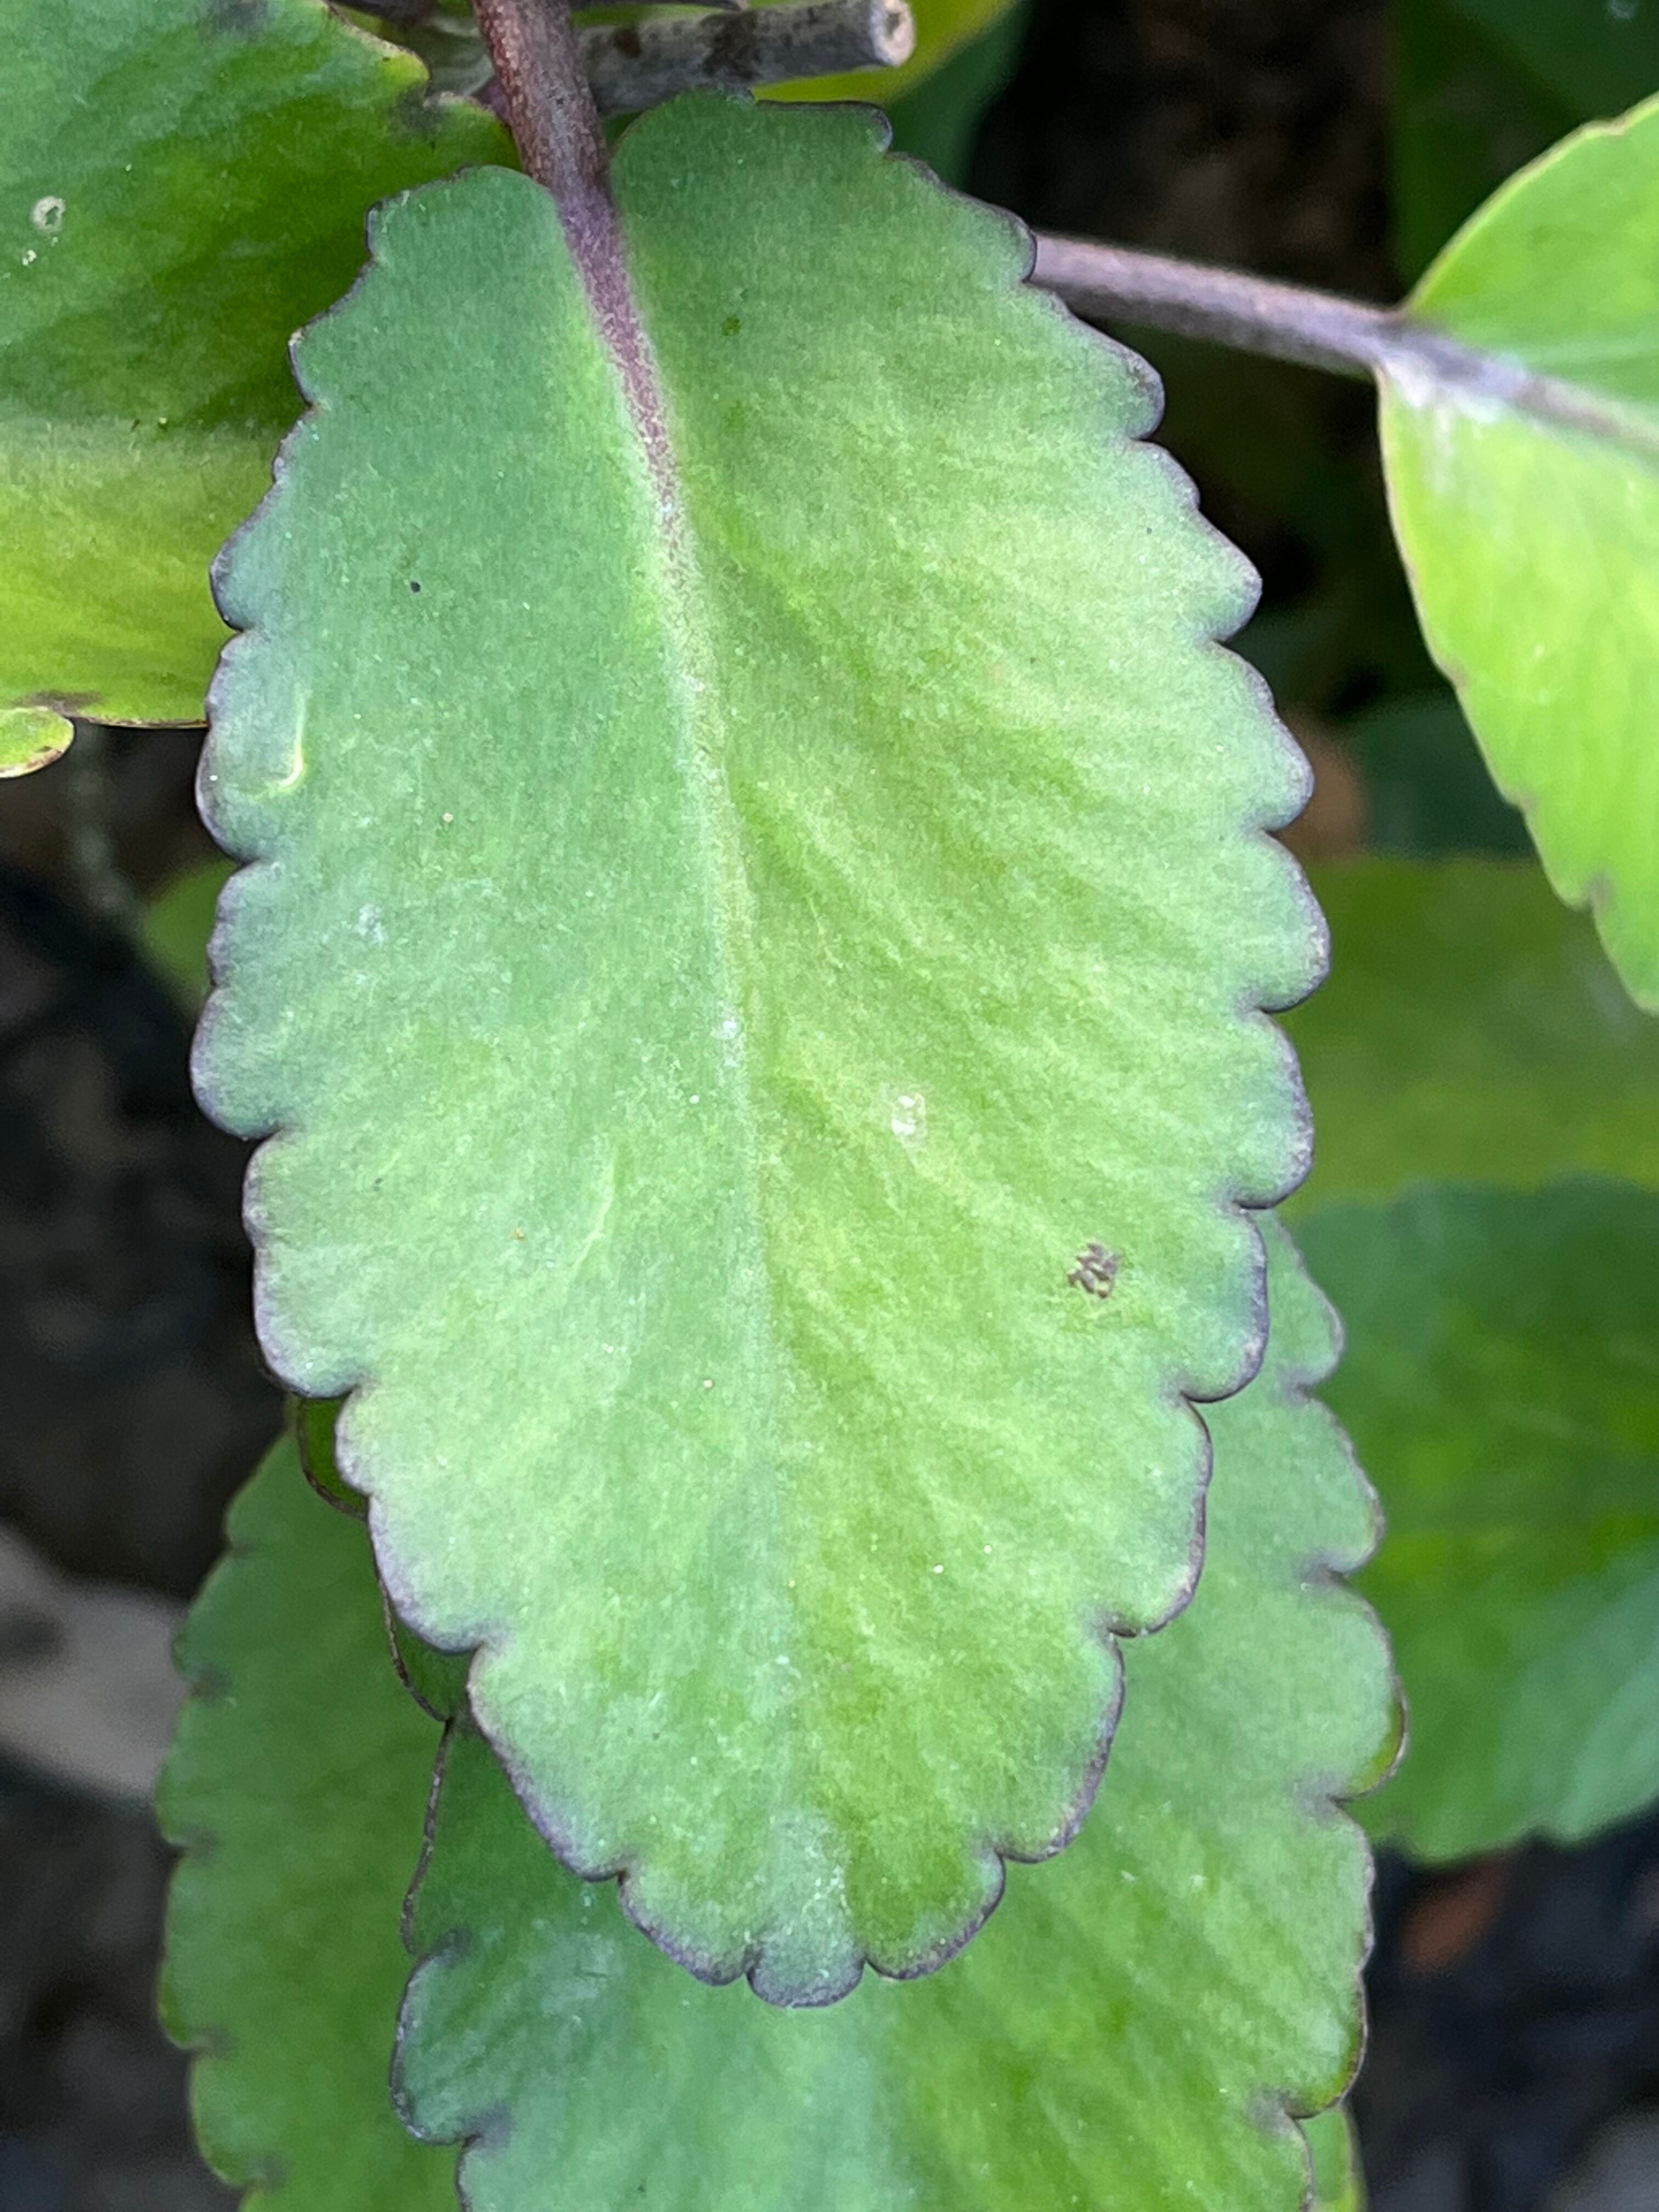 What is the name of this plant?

pathorkuci
